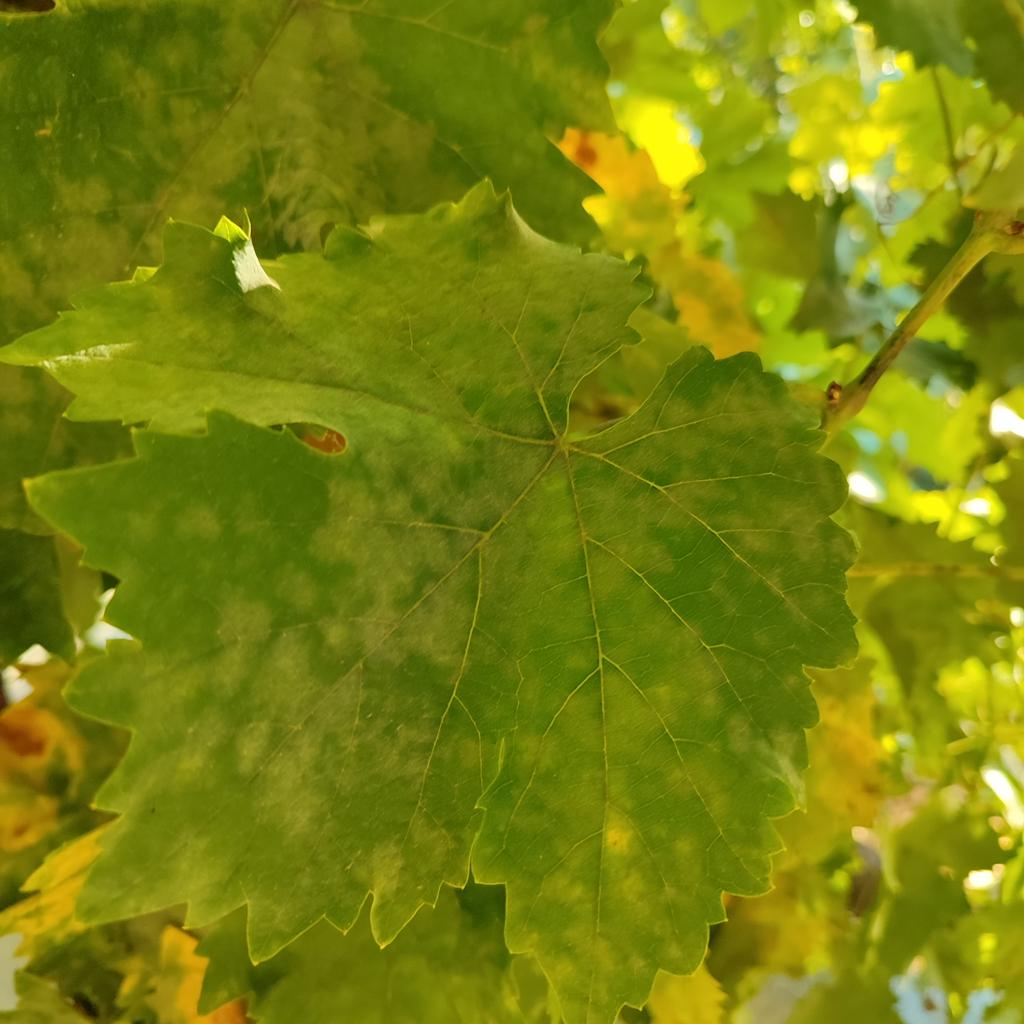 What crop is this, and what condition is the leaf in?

grapevine, powdery mildew
